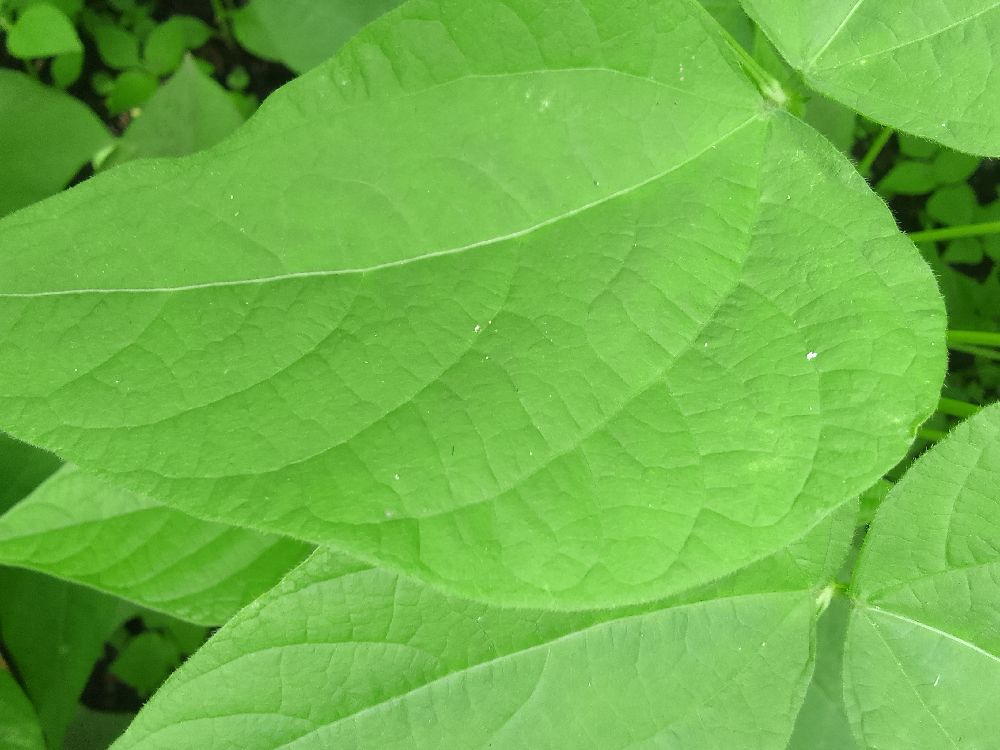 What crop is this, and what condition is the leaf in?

common bean, healthy
